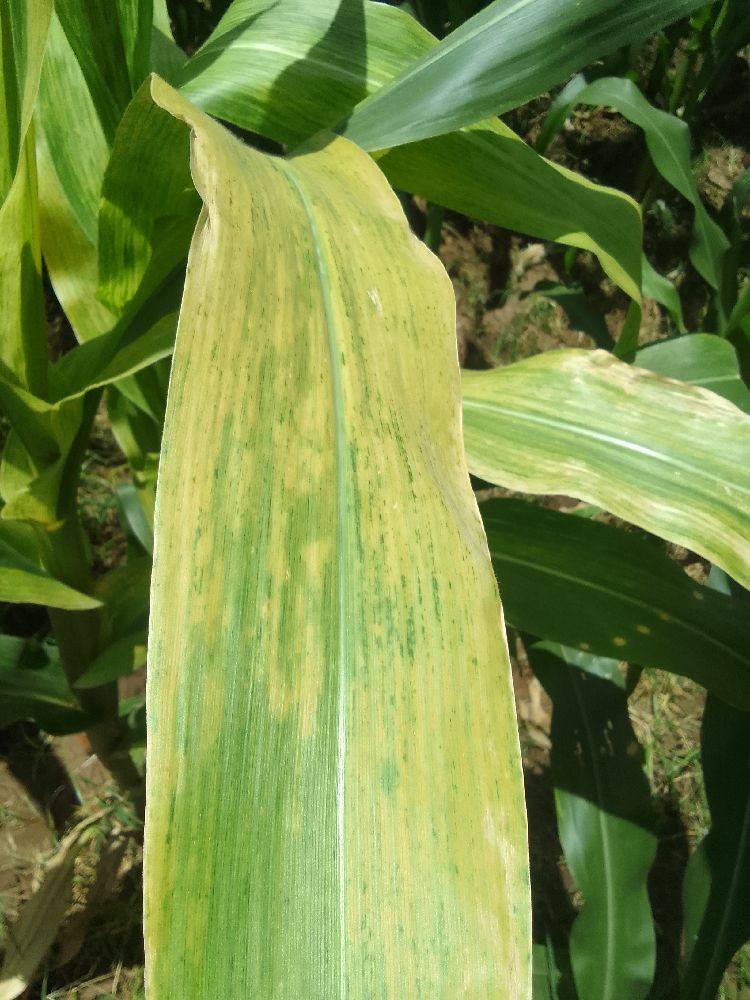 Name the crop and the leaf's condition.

maize, maize lethal necrosis
